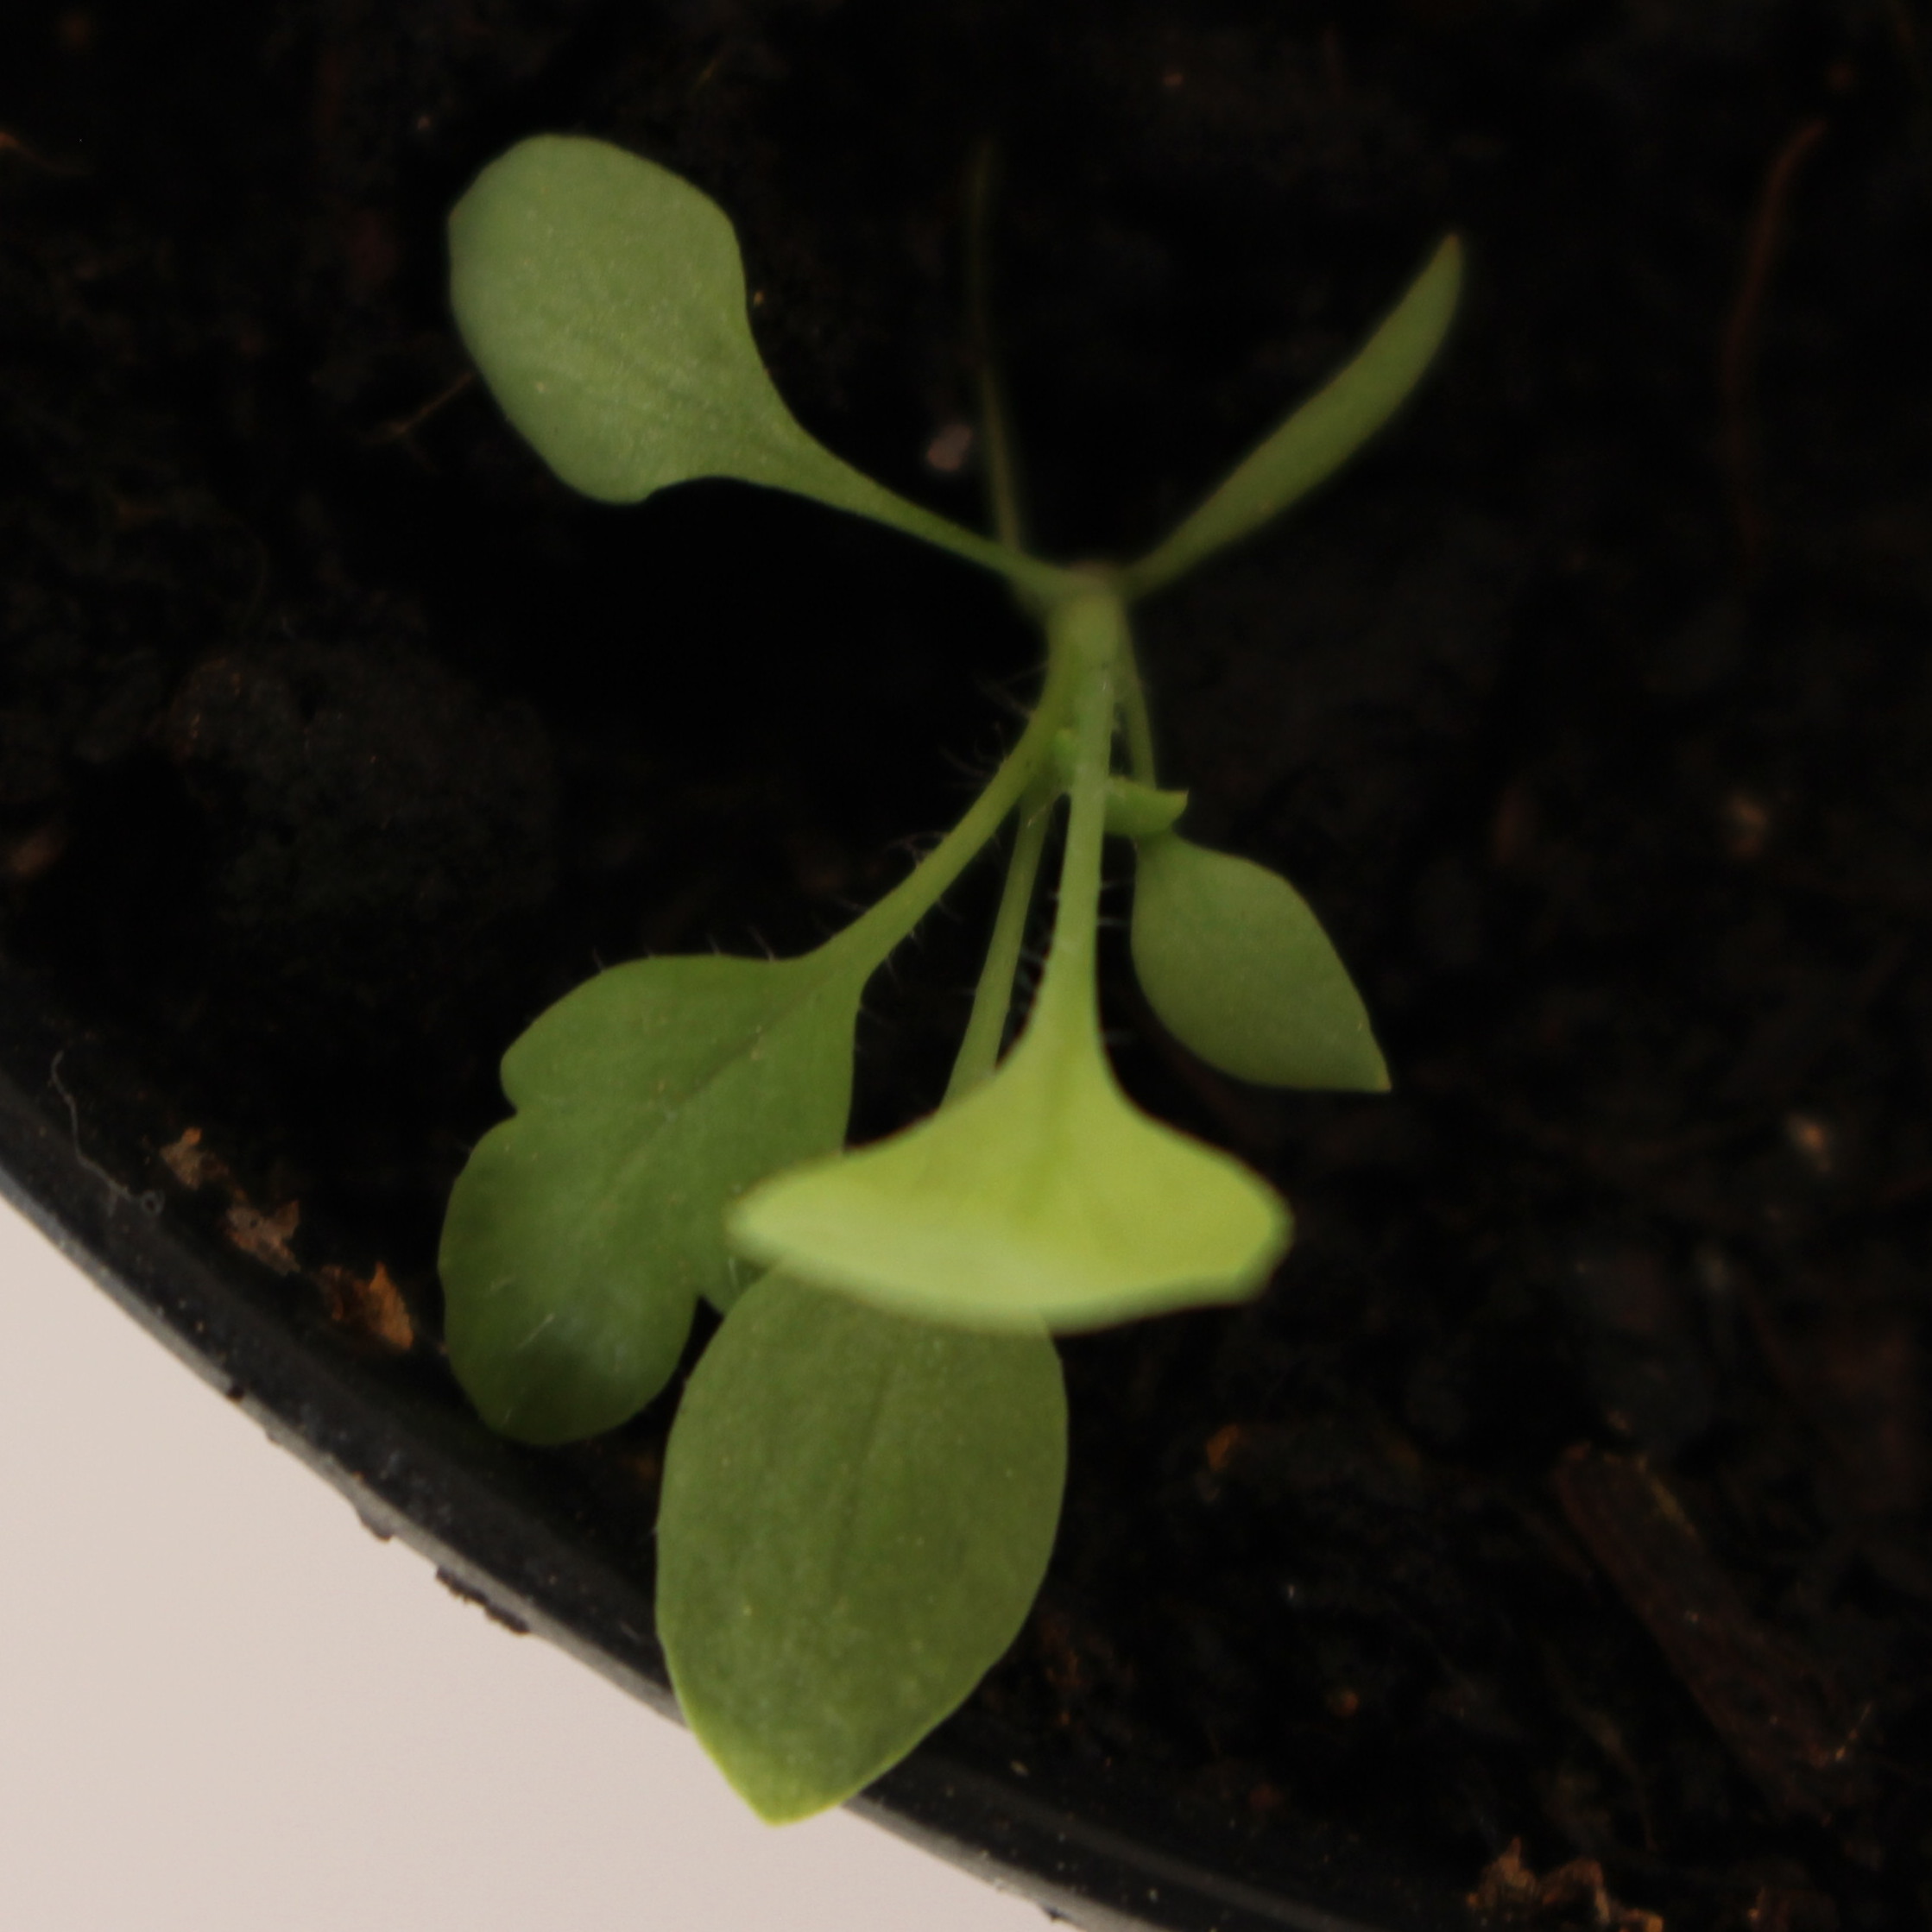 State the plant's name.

Papaver rhoeas
